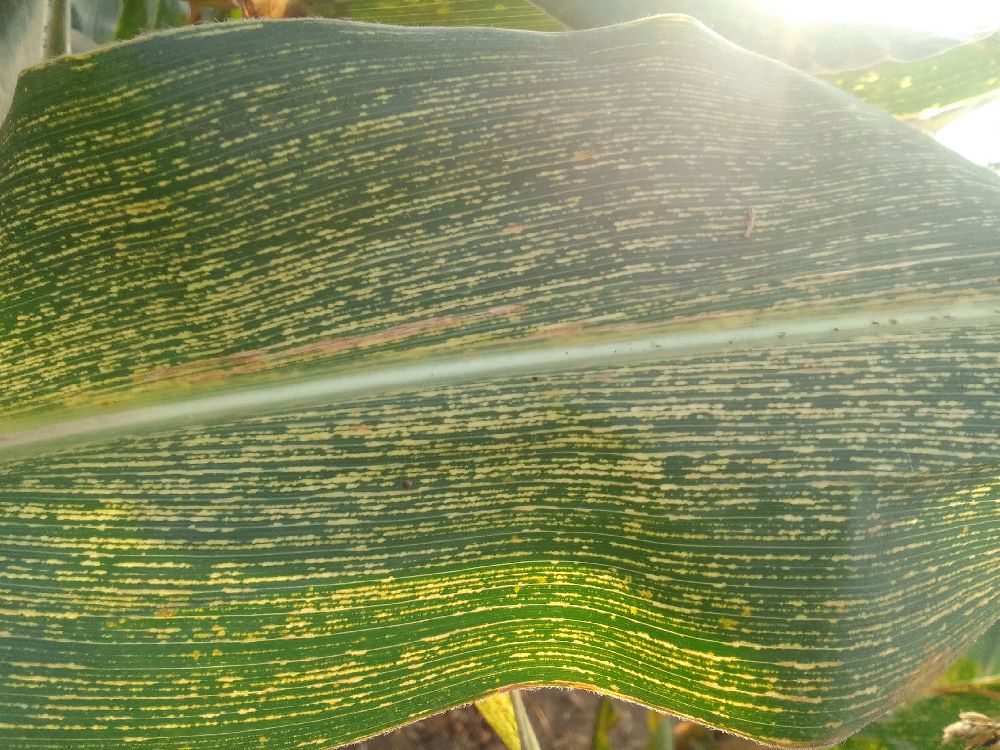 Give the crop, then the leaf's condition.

maize, maize streak virus
